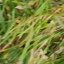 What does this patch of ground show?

grass
